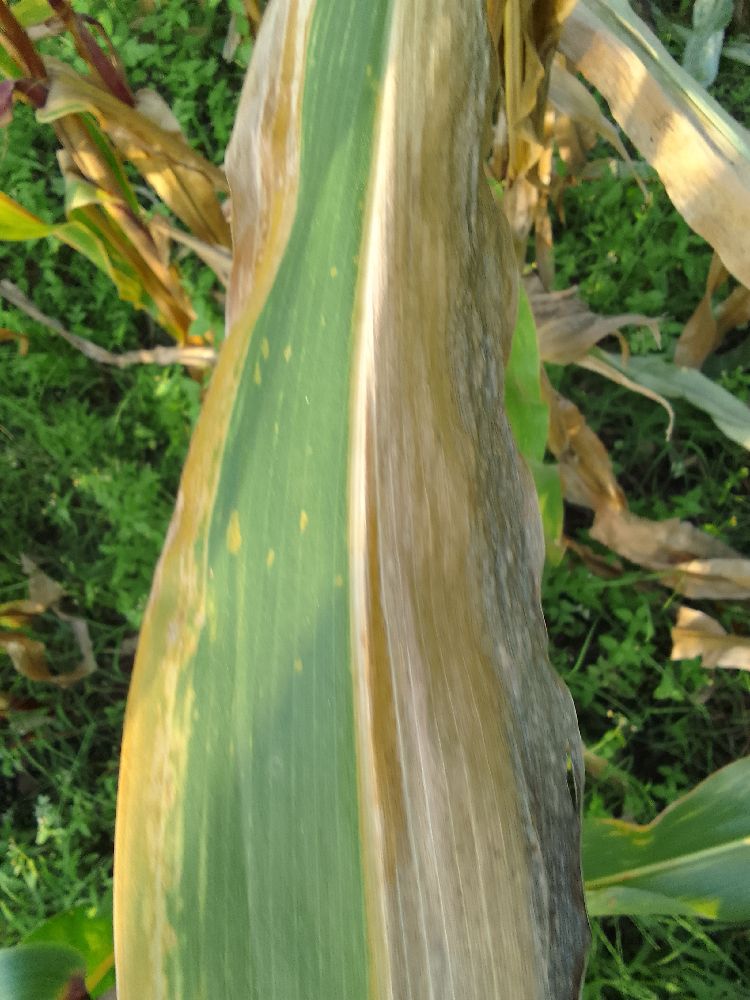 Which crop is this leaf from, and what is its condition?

maize, maize lethal necrosis
